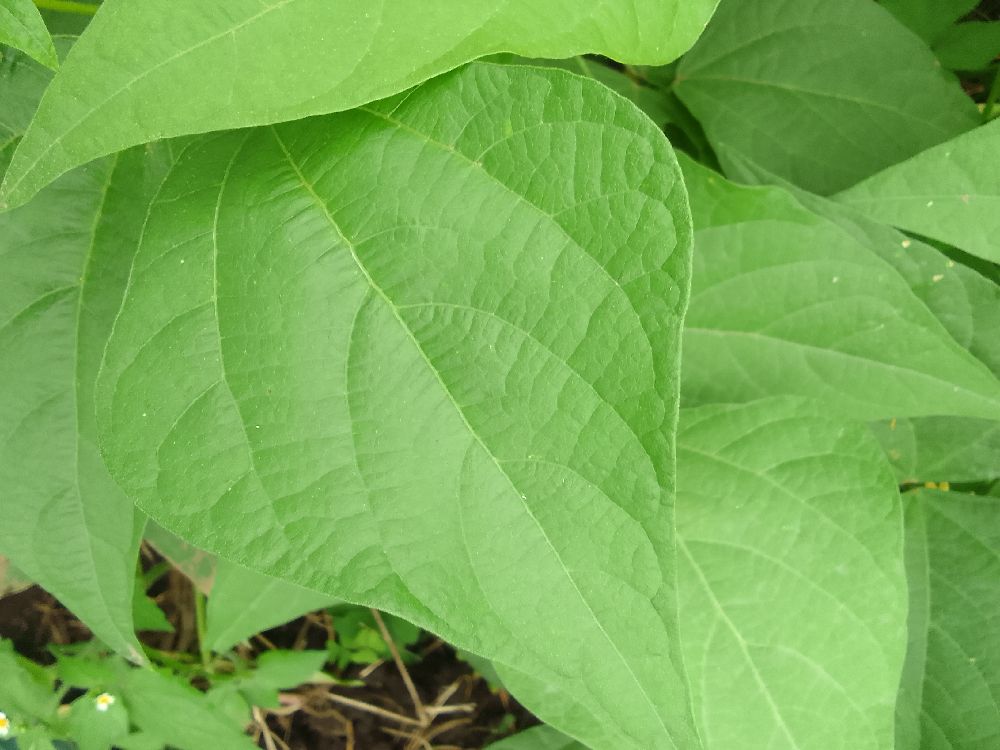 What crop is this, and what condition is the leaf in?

common bean, healthy
